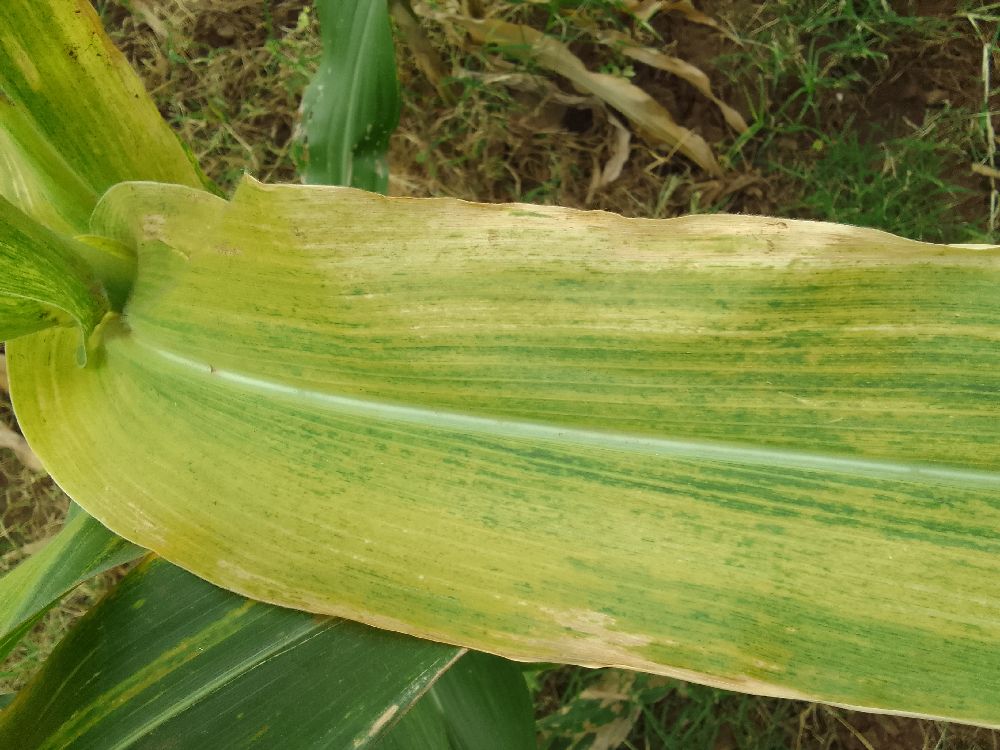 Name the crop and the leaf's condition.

maize, maize lethal necrosis
